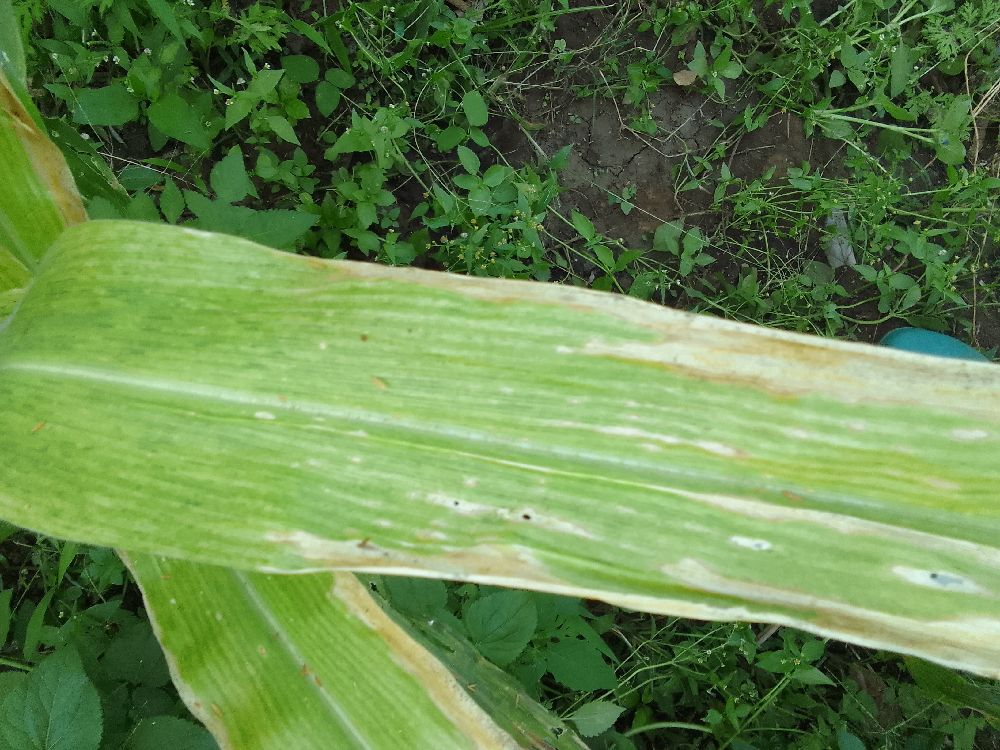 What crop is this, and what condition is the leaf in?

maize, maize lethal necrosis
